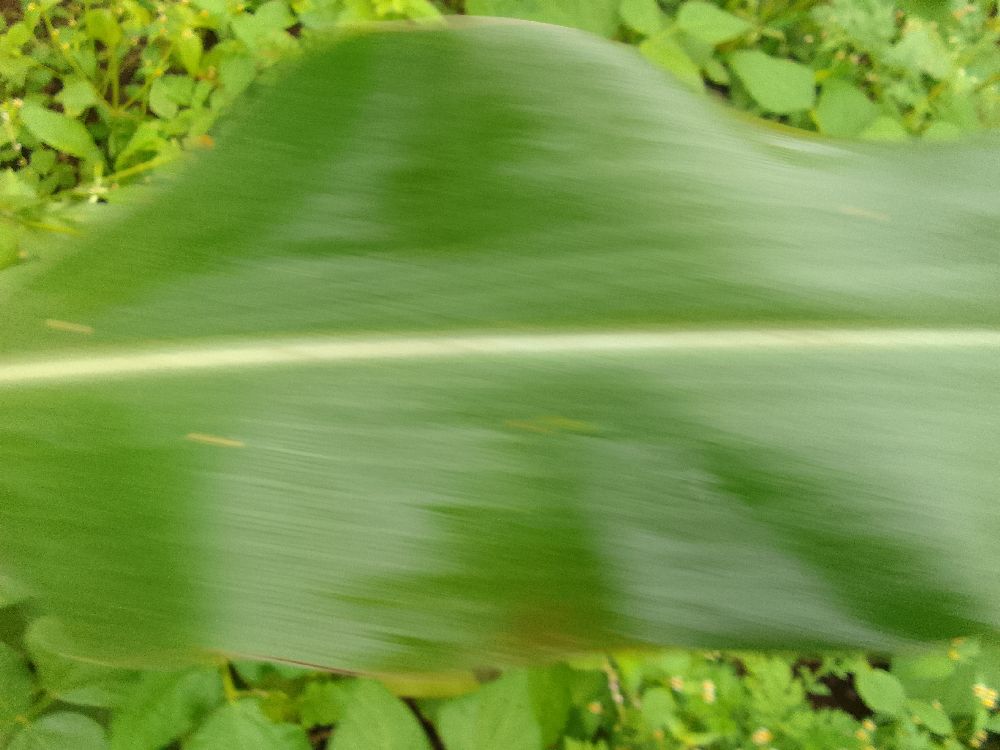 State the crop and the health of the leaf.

maize, healthy
